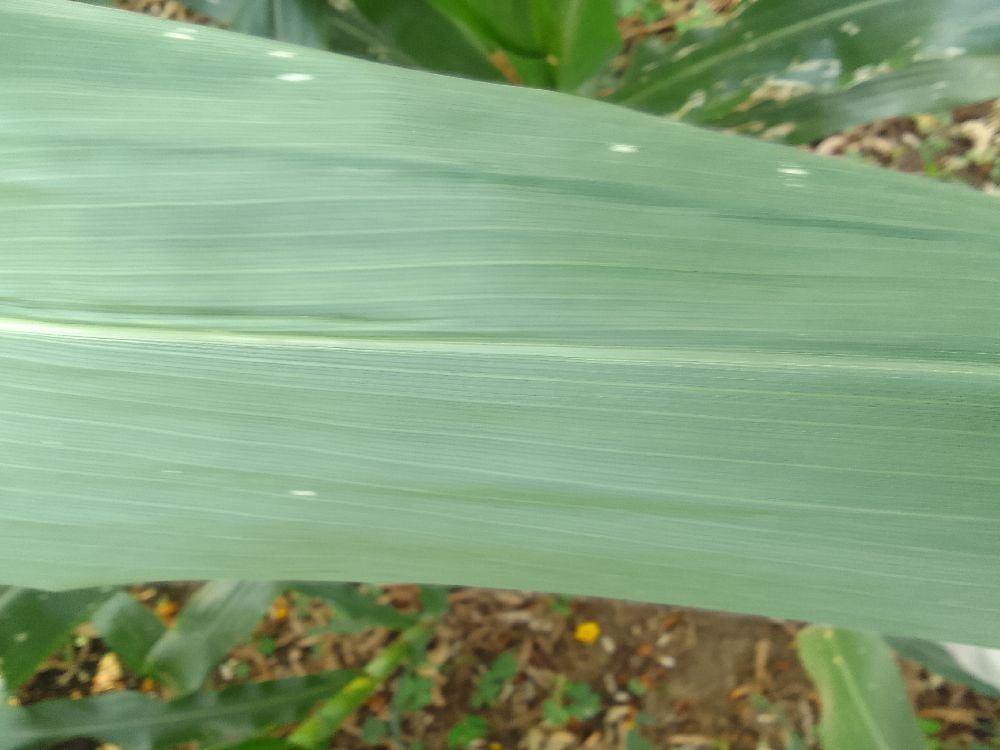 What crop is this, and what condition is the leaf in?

maize, healthy
